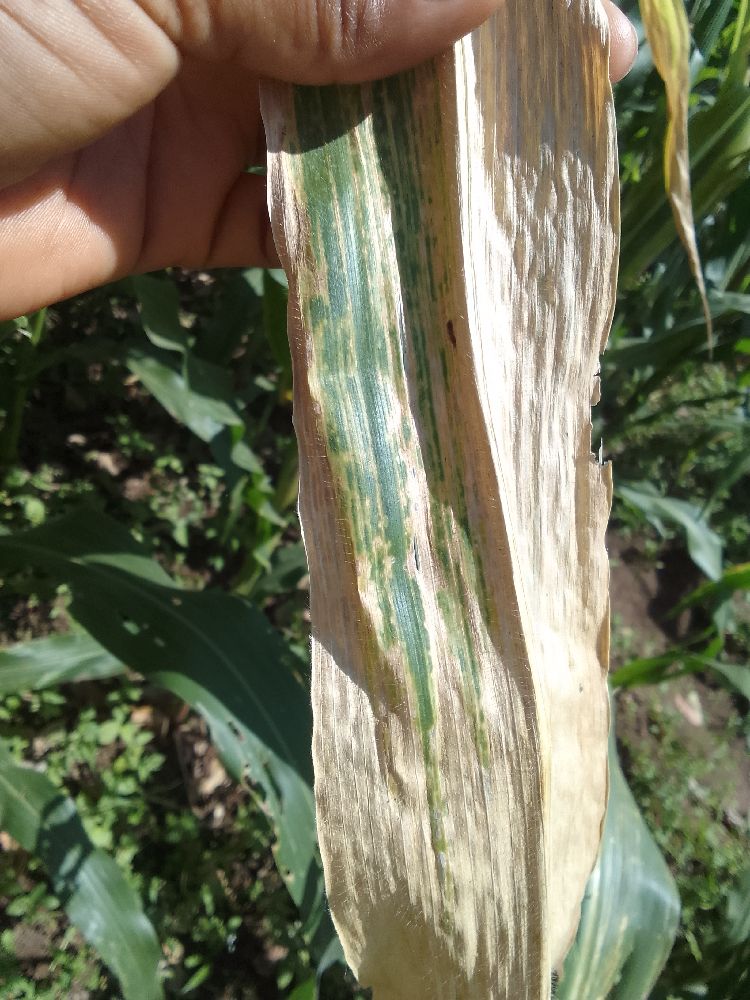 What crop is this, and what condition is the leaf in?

maize, maize lethal necrosis
